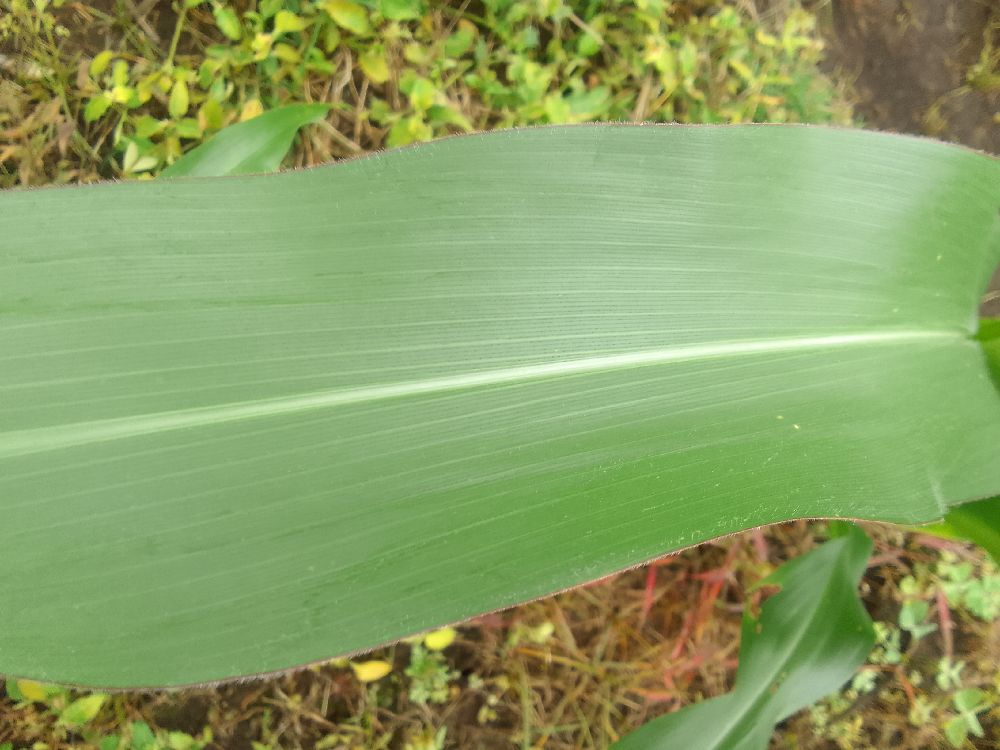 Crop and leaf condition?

maize, healthy
